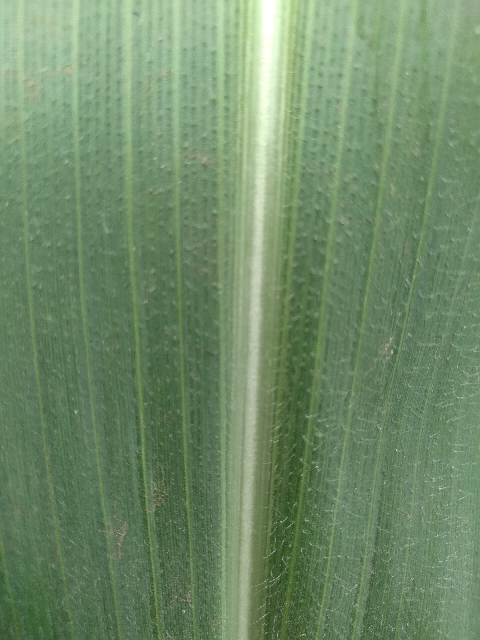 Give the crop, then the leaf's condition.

maize, healthy
